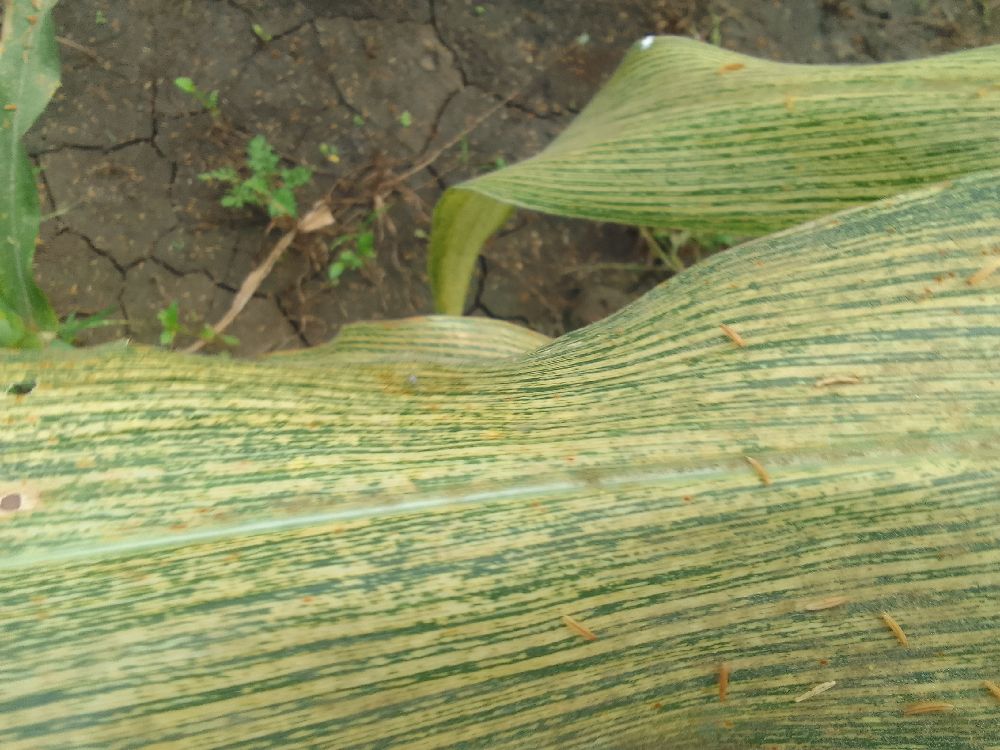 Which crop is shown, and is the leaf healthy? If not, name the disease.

maize, maize streak virus
